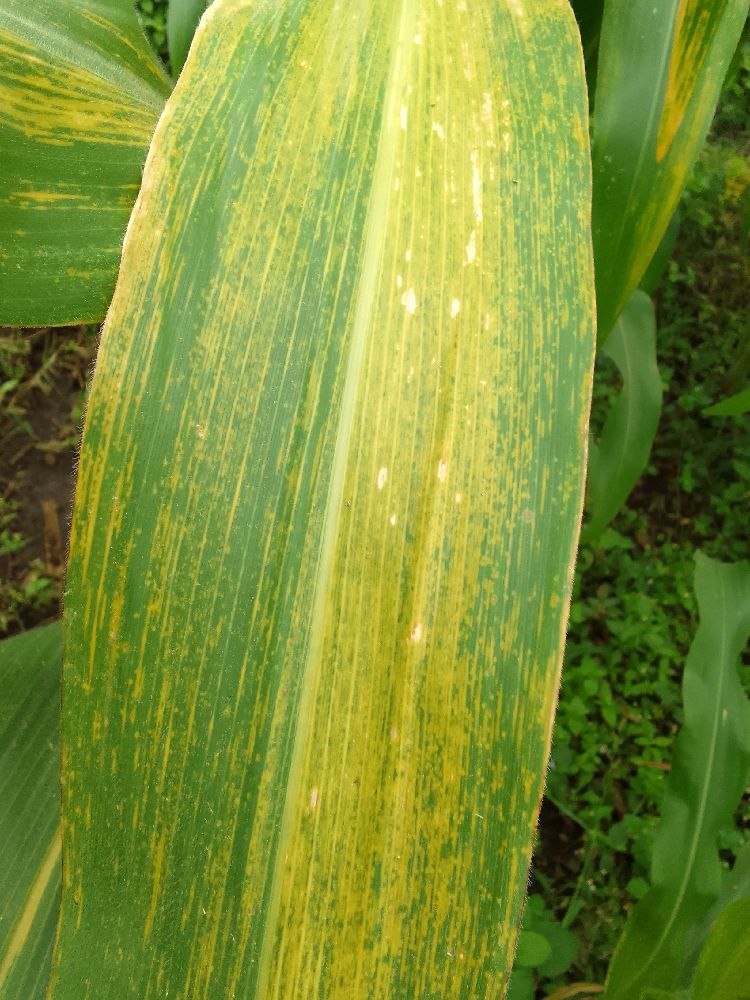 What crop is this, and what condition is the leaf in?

maize, maize lethal necrosis
